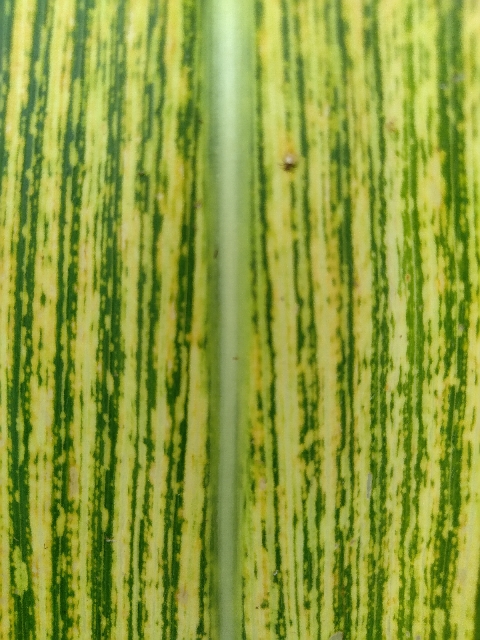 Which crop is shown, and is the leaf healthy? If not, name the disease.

maize, maize streak virus
